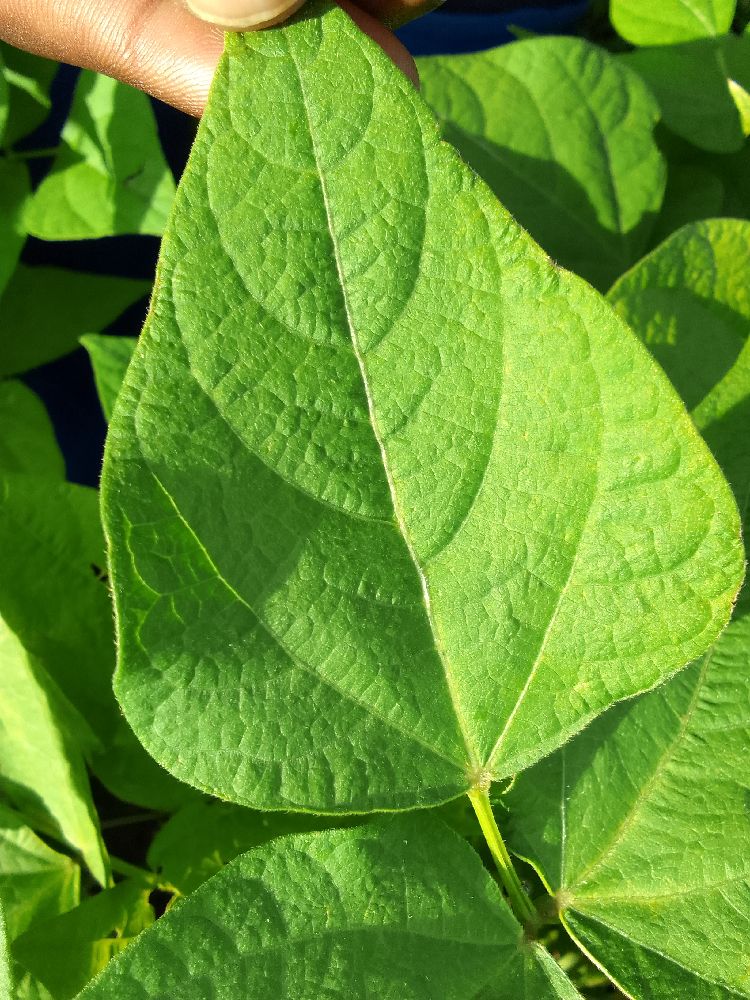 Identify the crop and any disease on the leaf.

common bean, healthy
